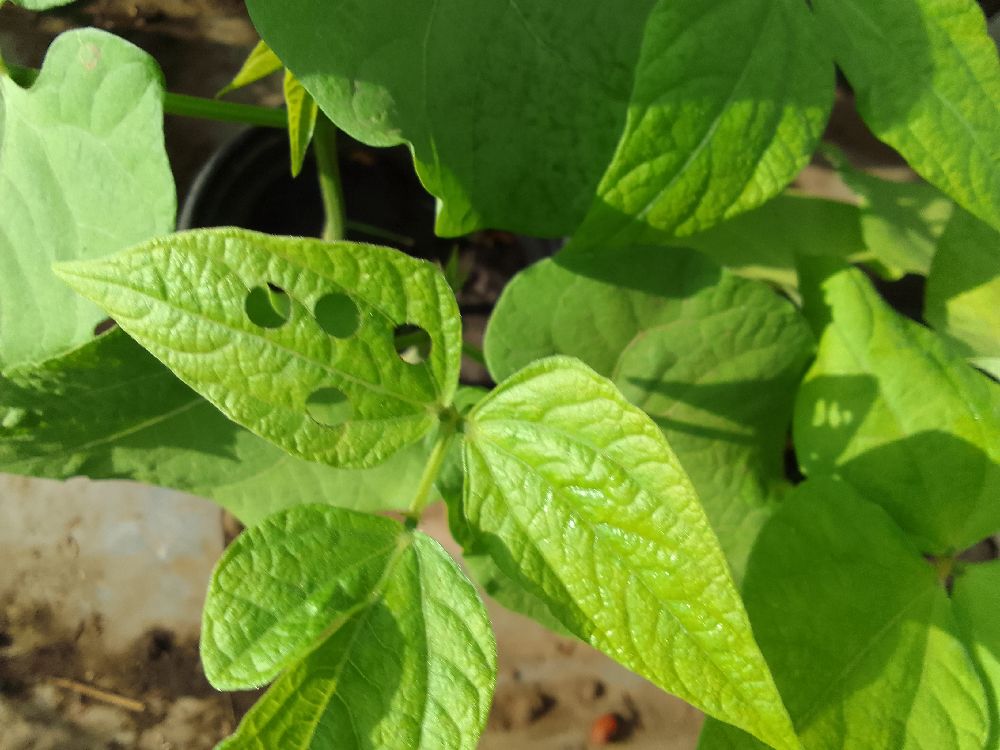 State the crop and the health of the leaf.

common bean, healthy
